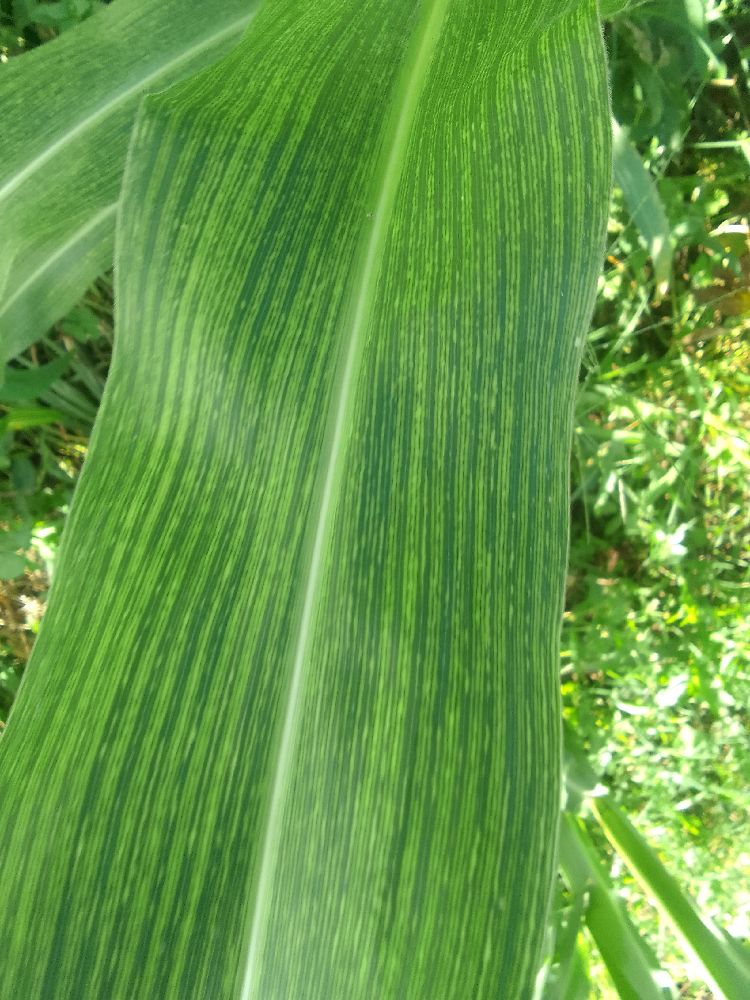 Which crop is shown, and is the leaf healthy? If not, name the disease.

maize, maize streak virus
